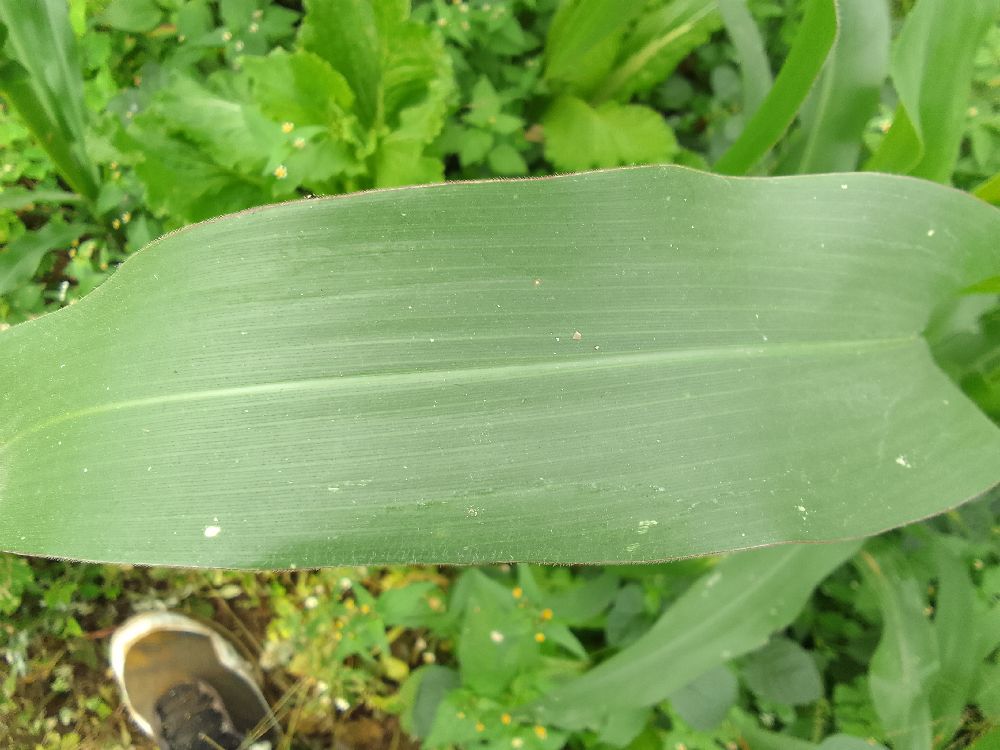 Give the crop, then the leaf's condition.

maize, healthy
